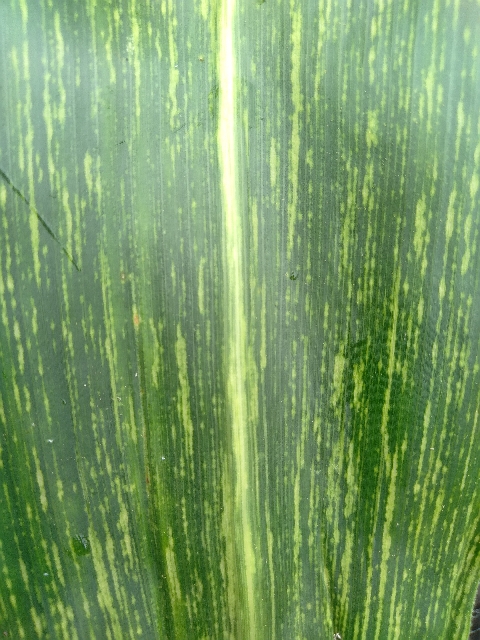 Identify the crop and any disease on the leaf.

maize, maize streak virus
